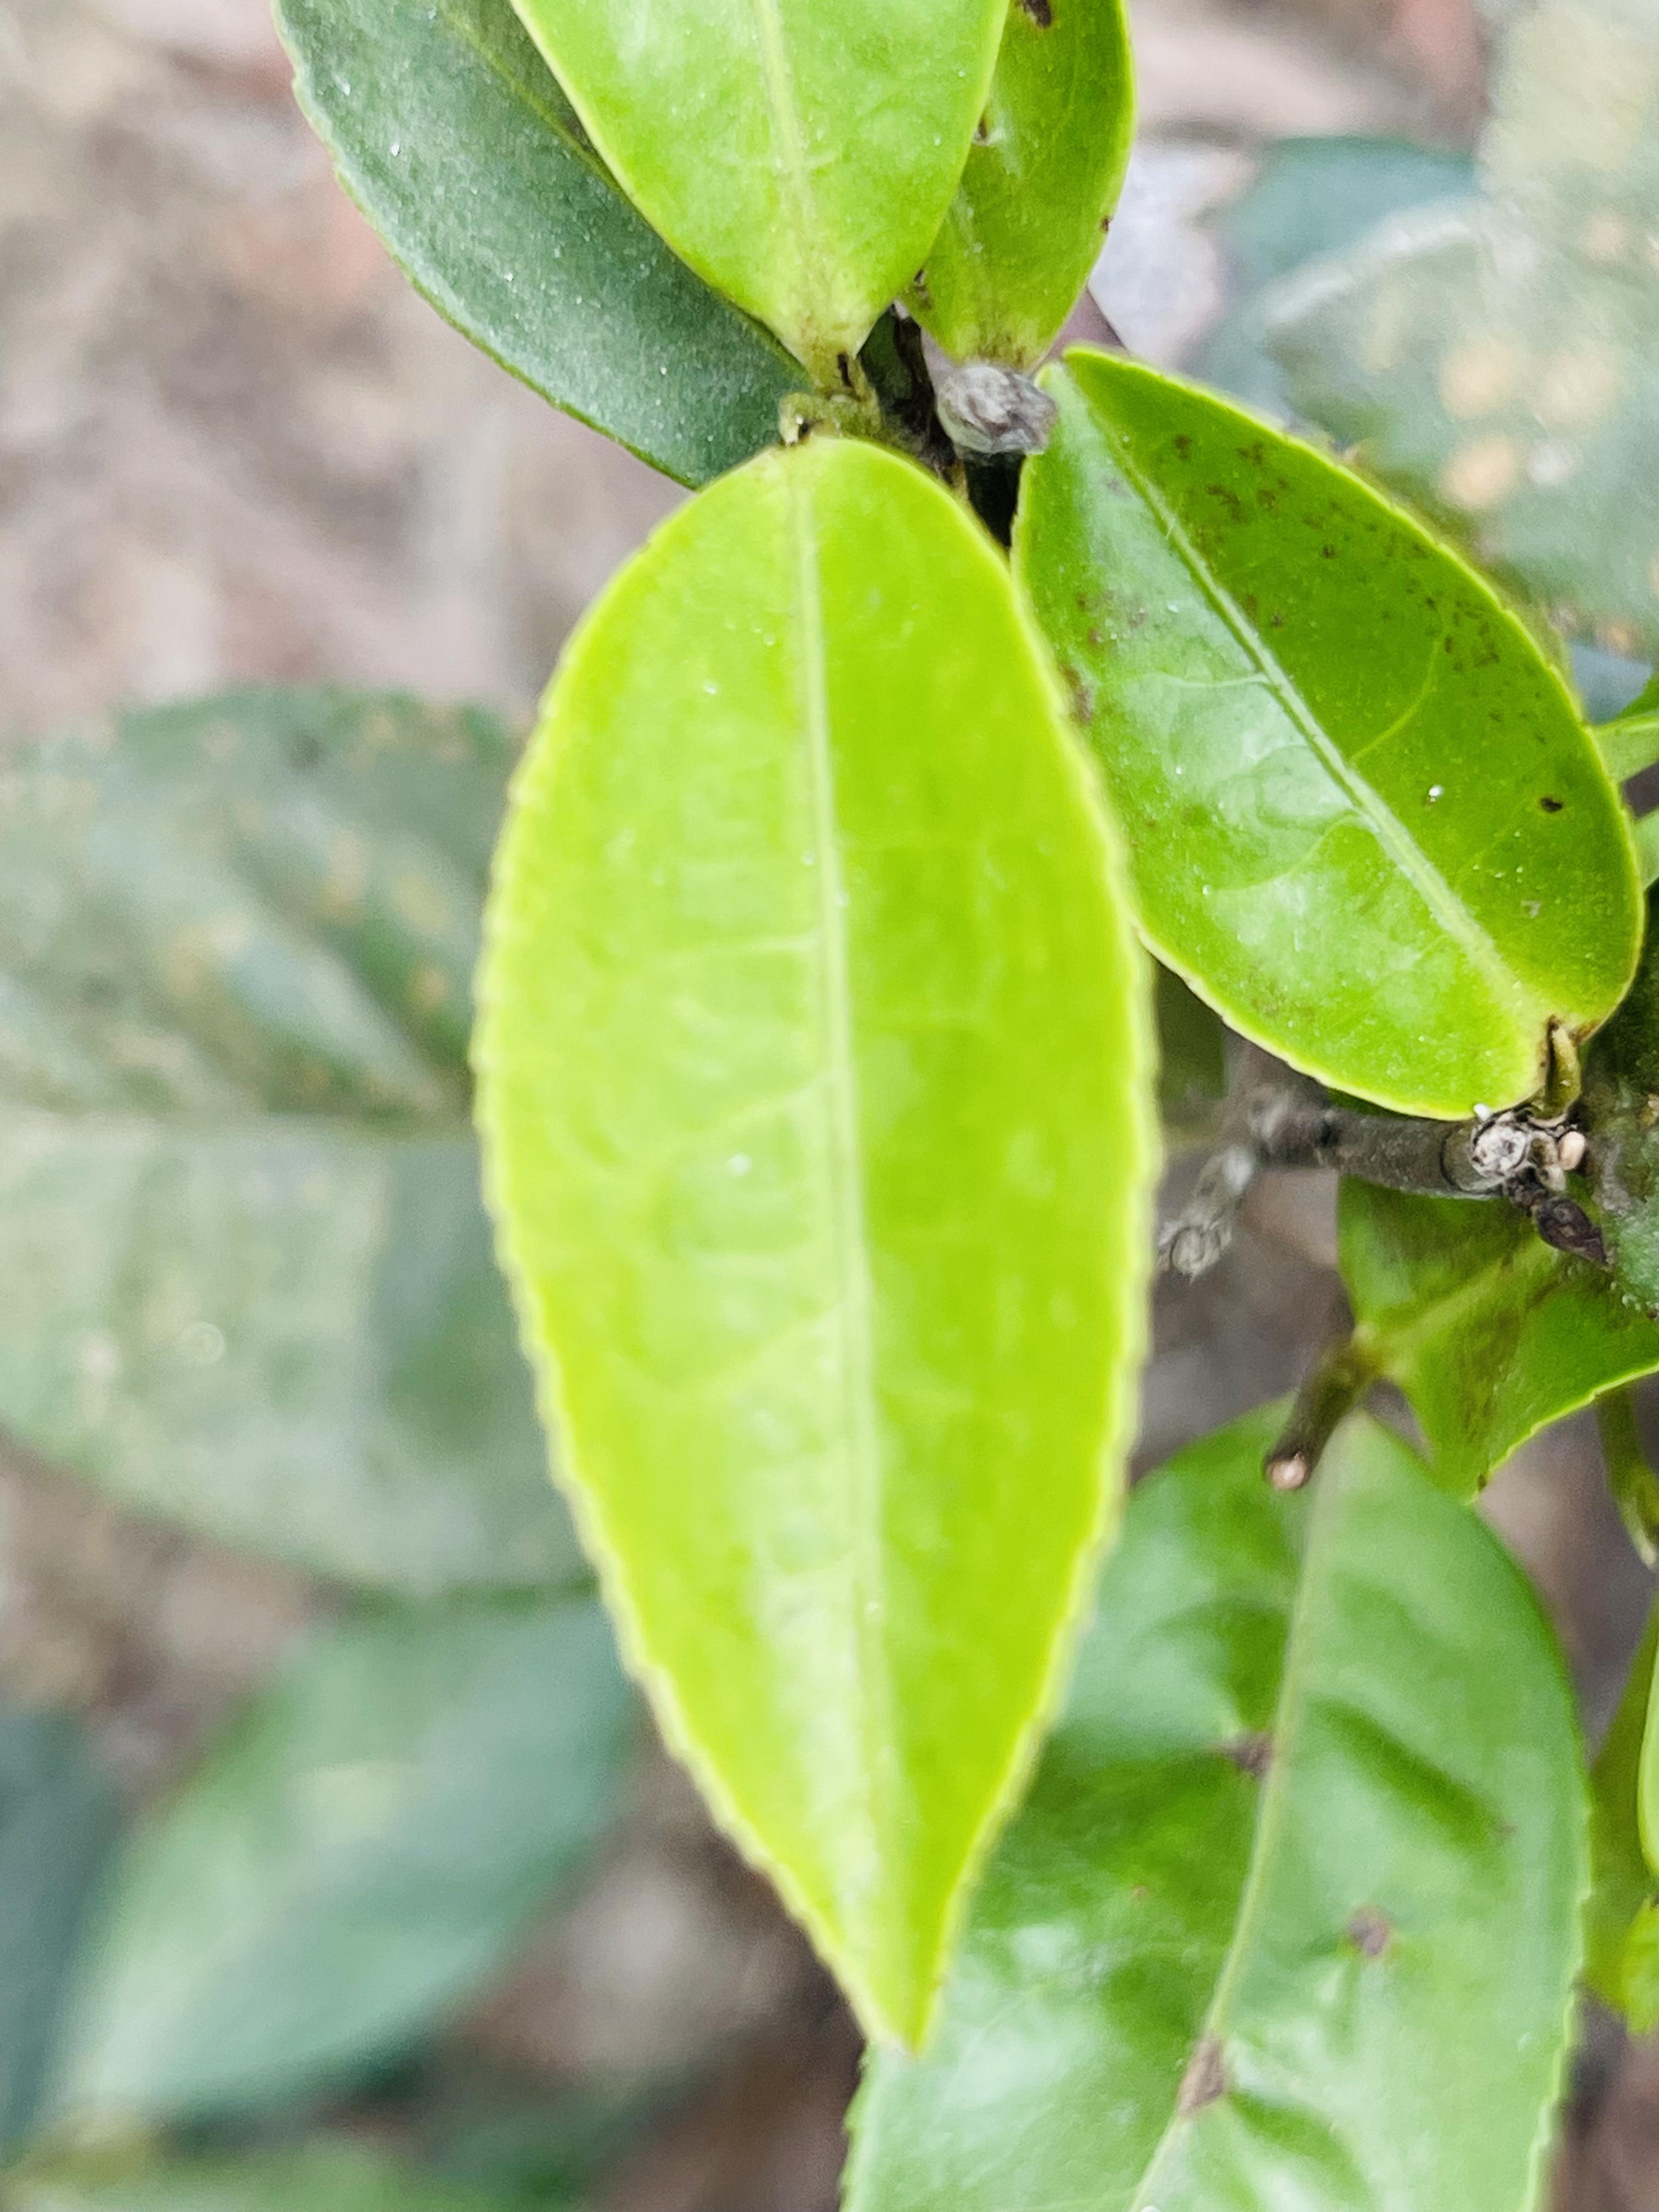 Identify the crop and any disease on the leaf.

tea, healthy leaf
